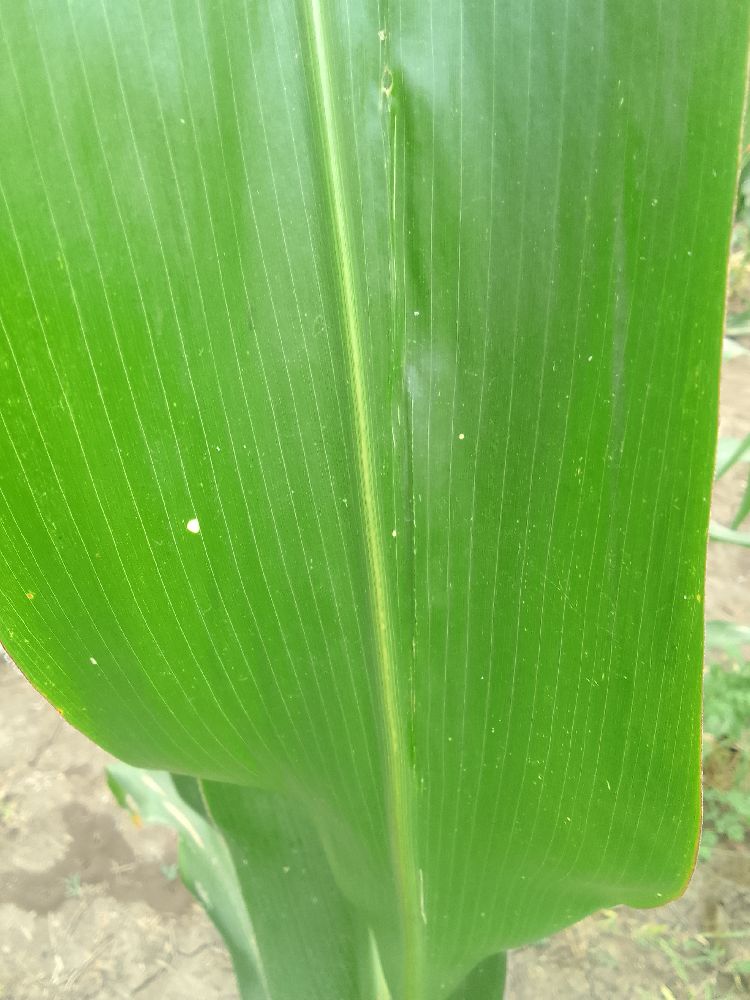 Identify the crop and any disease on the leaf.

maize, healthy
